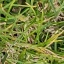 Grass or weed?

grass
